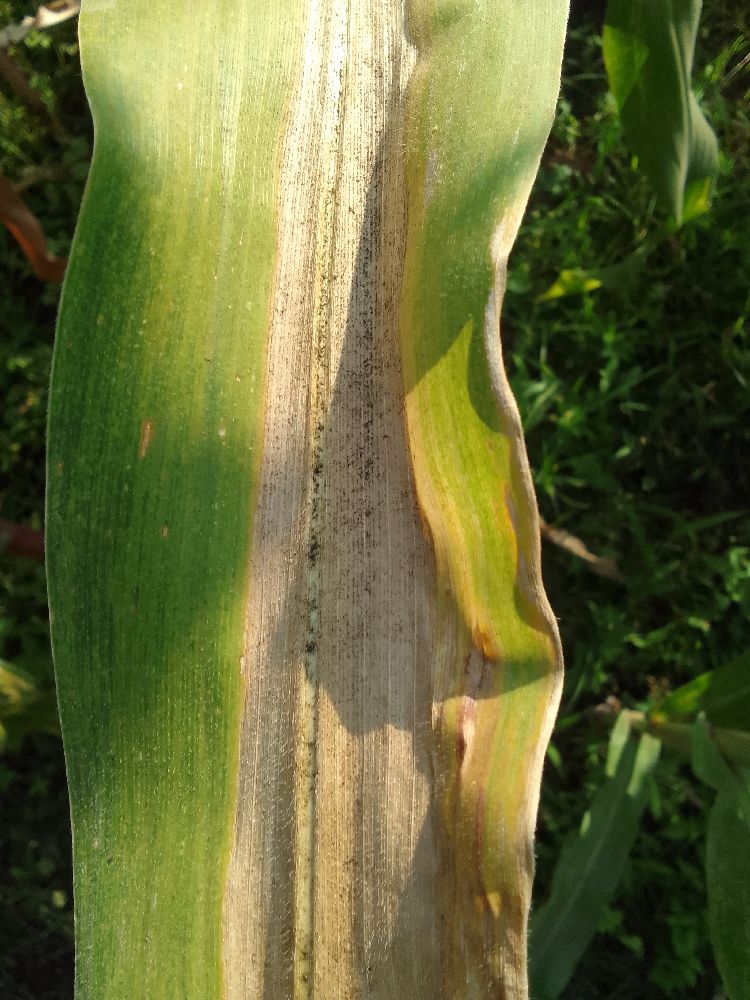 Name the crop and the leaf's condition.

maize, maize lethal necrosis
